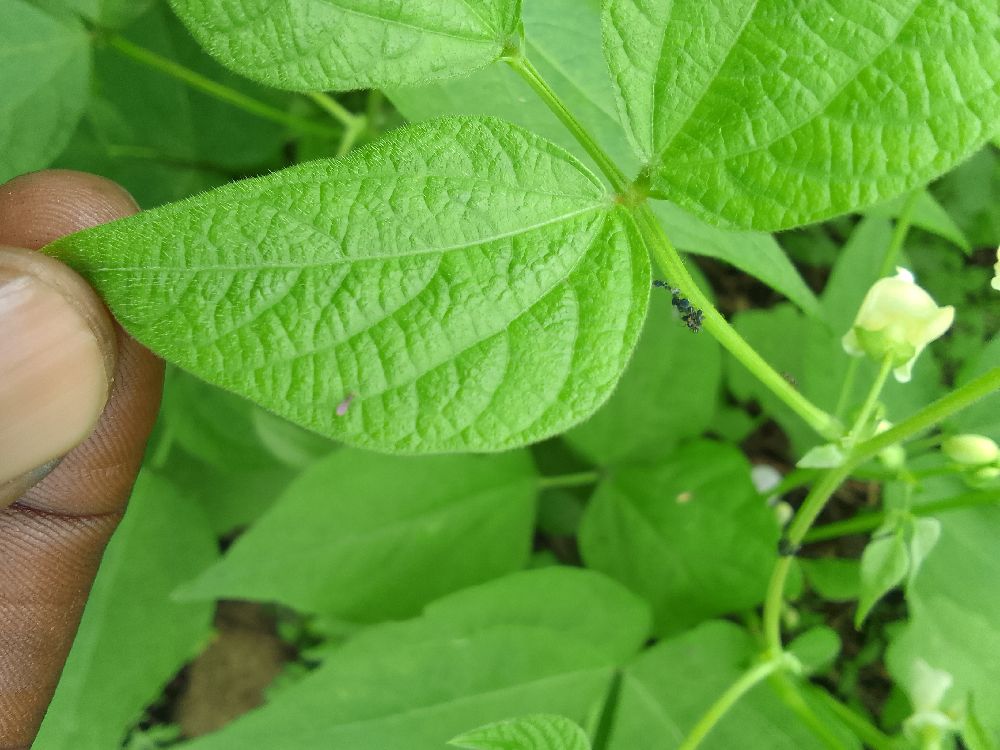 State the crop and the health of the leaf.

common bean, healthy
